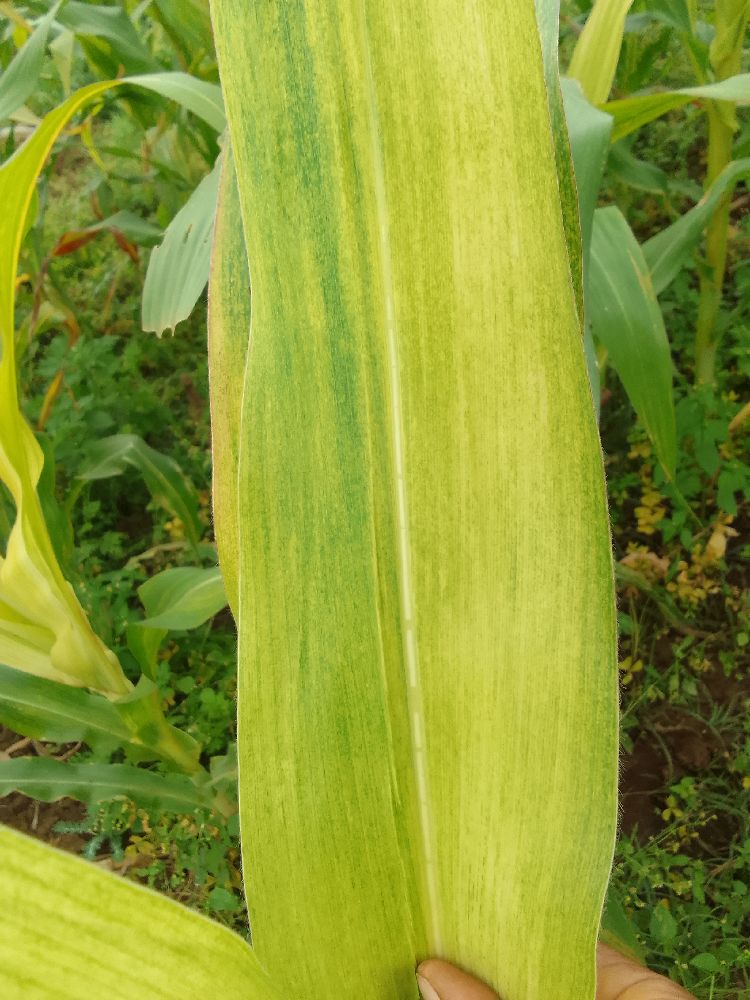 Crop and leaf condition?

maize, maize lethal necrosis
